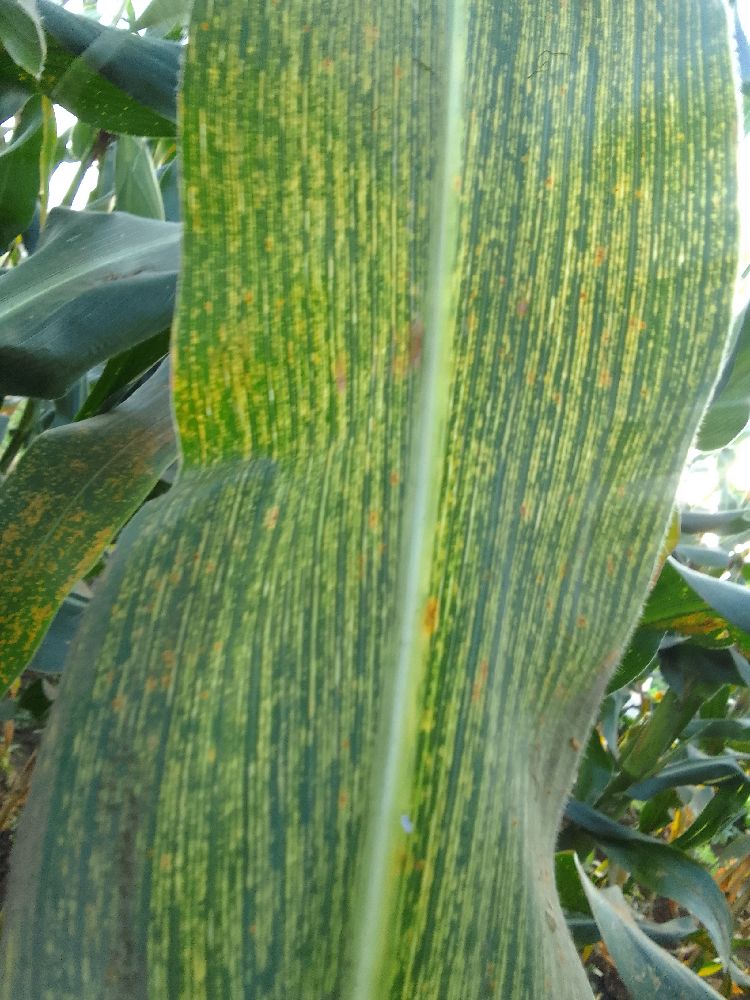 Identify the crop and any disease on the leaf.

maize, maize streak virus
